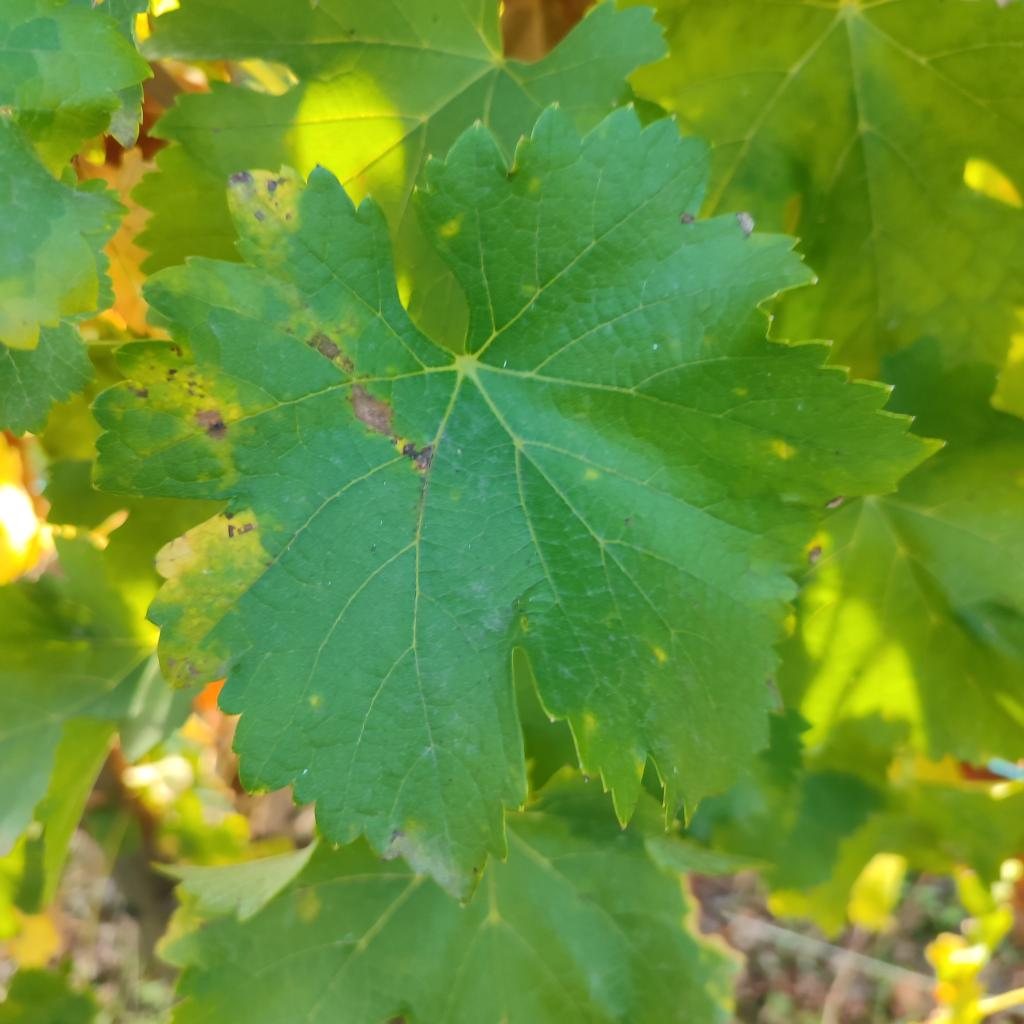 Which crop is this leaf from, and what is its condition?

grapevine, powdery mildew
